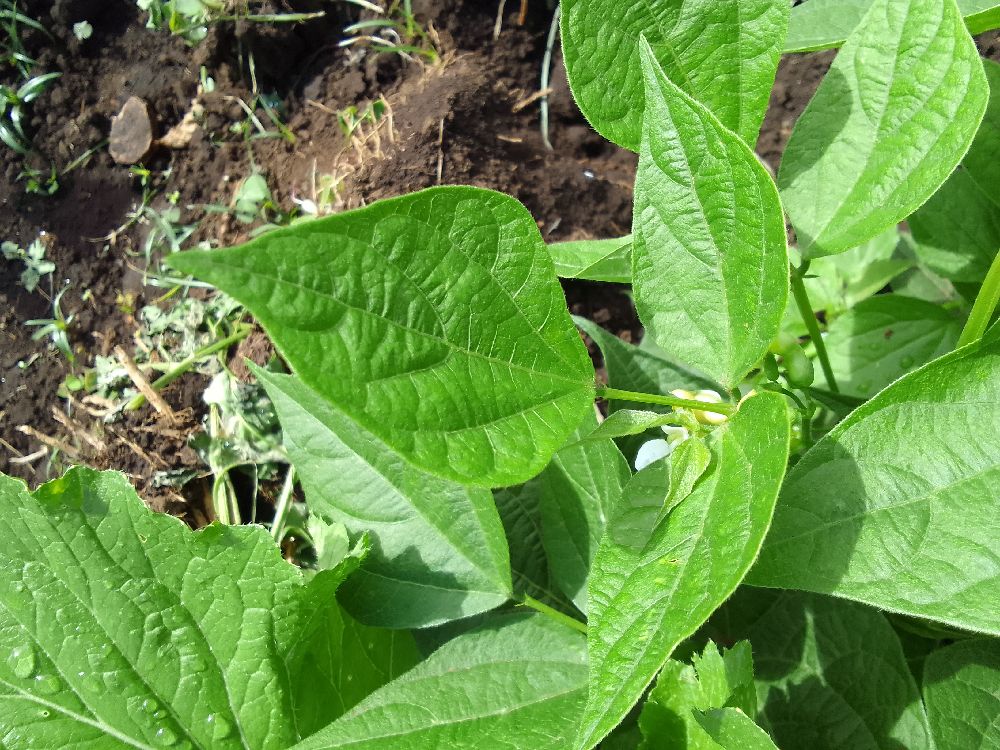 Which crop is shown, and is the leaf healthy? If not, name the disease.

common bean, healthy
